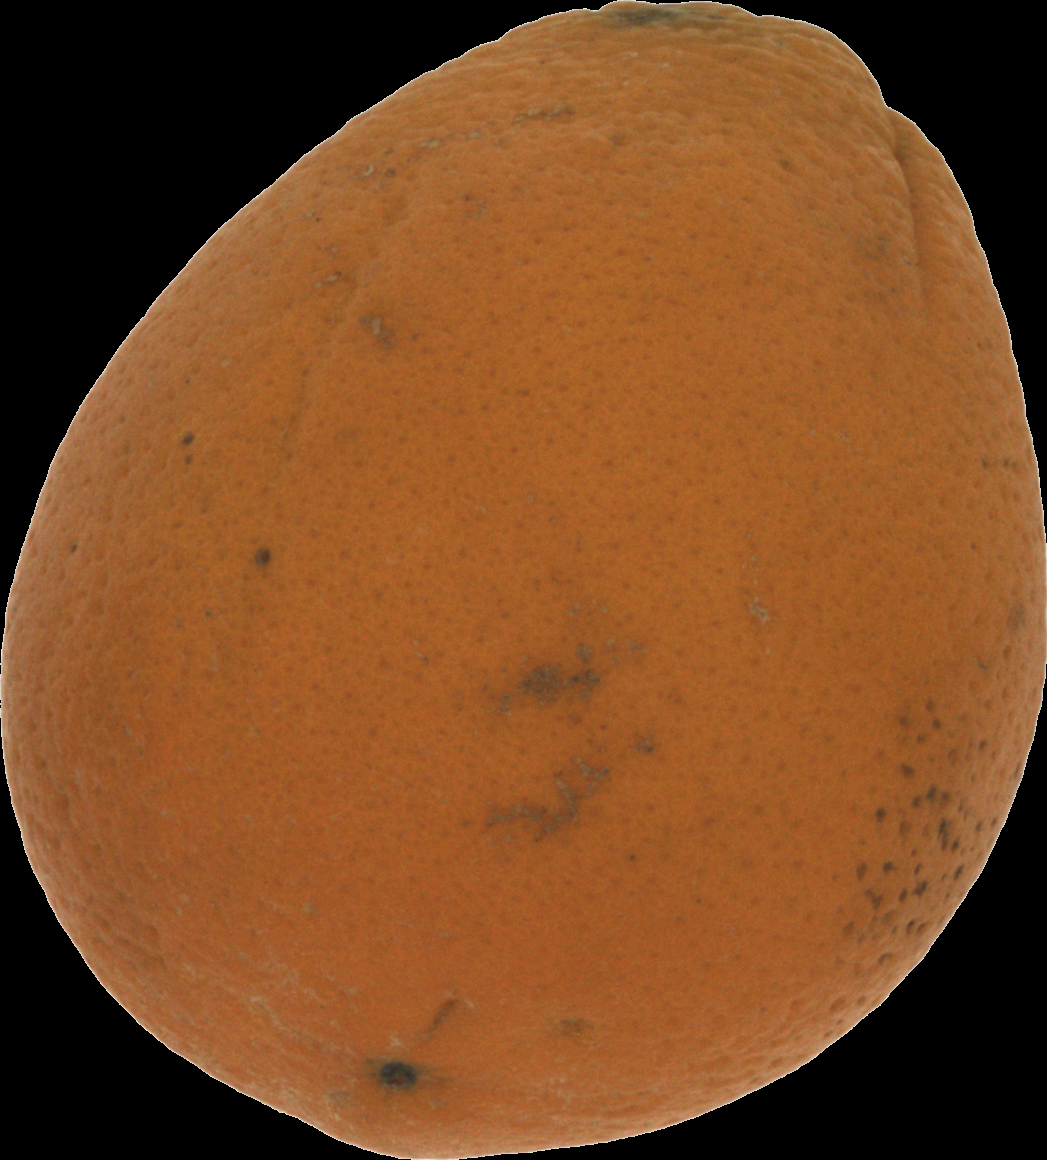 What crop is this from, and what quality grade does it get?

orange, bad
